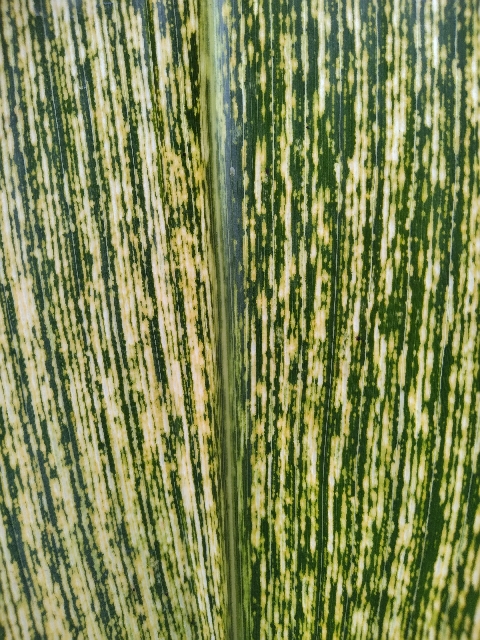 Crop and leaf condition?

maize, maize streak virus
